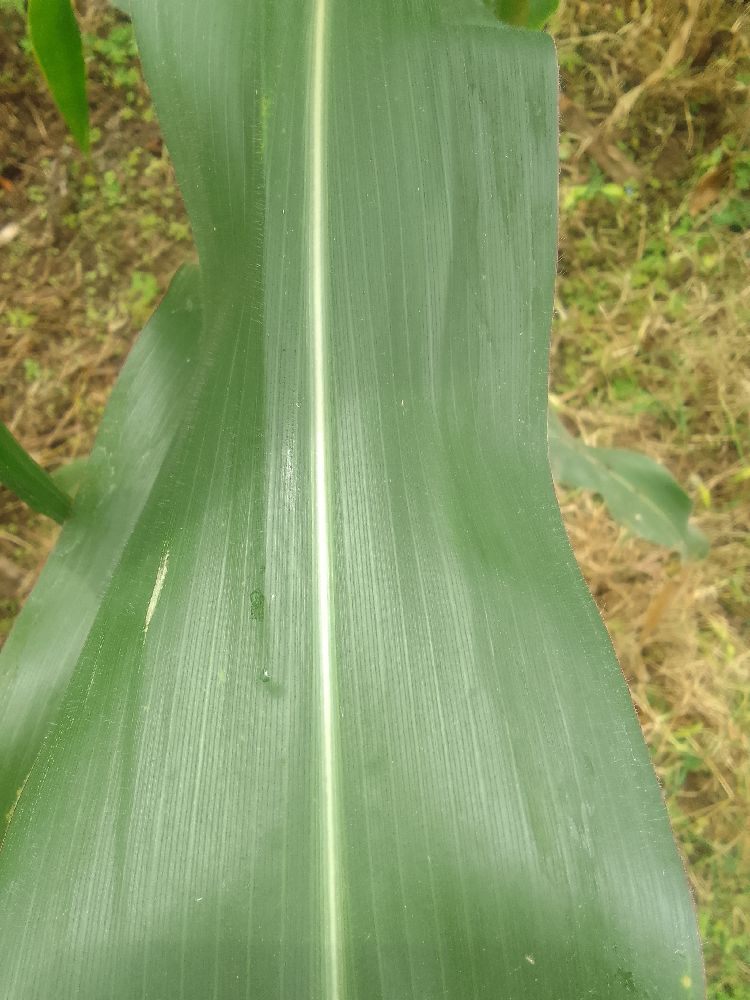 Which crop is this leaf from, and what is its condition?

maize, healthy
